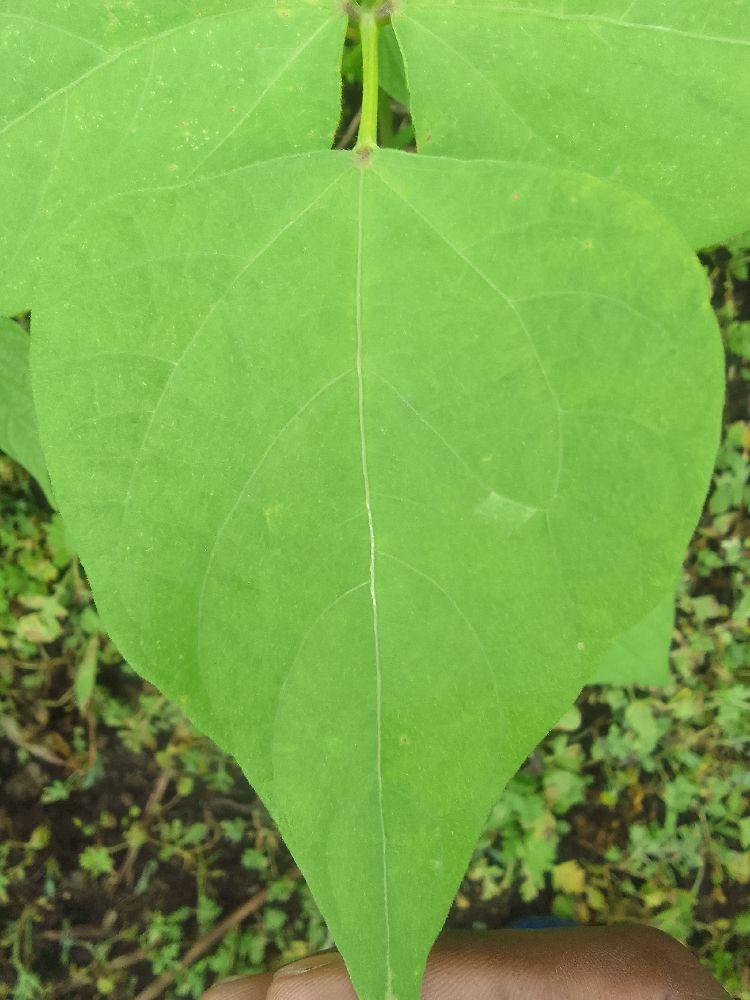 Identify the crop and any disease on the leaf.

common bean, healthy
